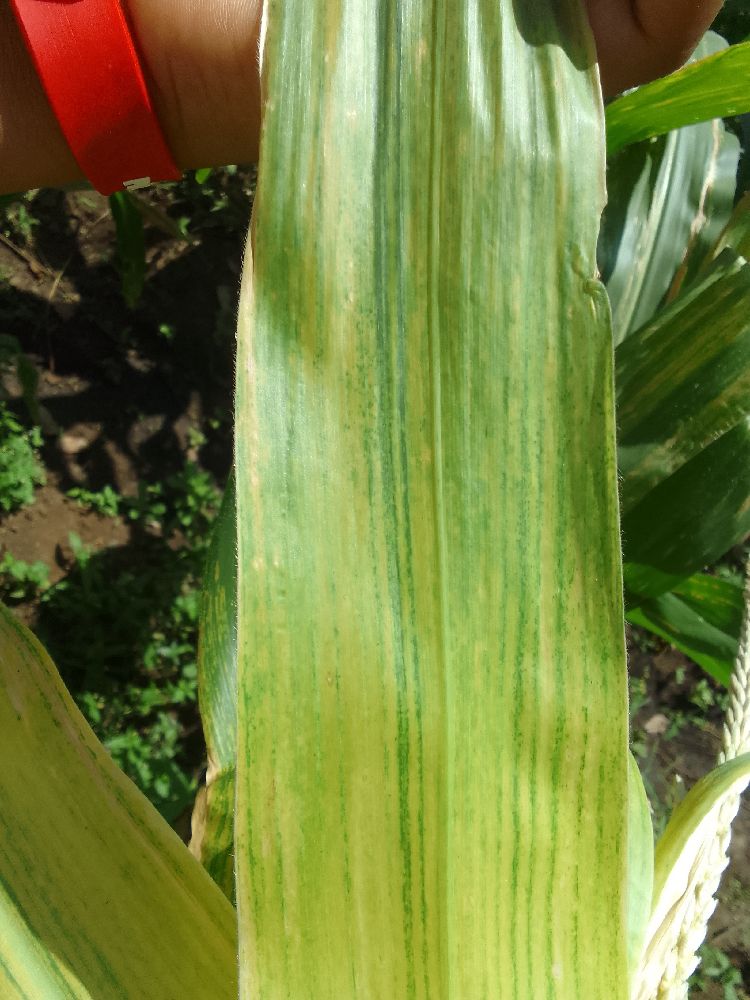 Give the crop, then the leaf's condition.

maize, maize lethal necrosis
